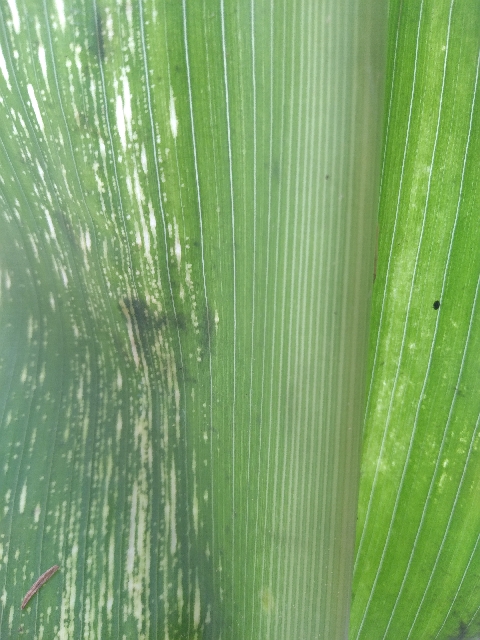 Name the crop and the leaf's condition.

maize, maize streak virus
